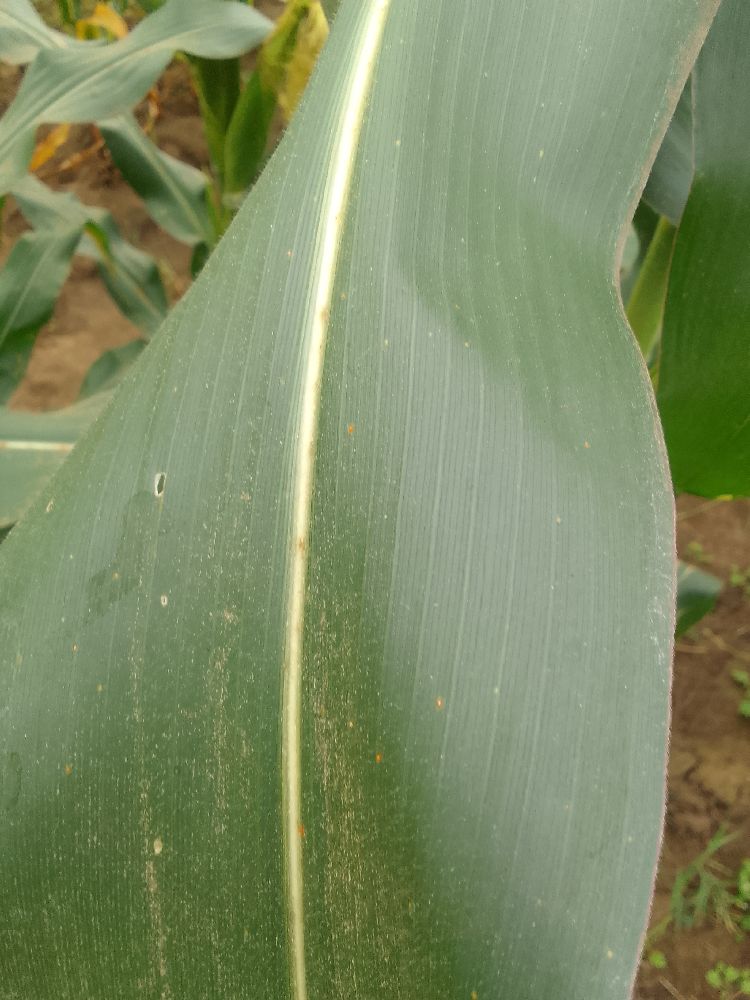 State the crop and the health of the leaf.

maize, healthy
